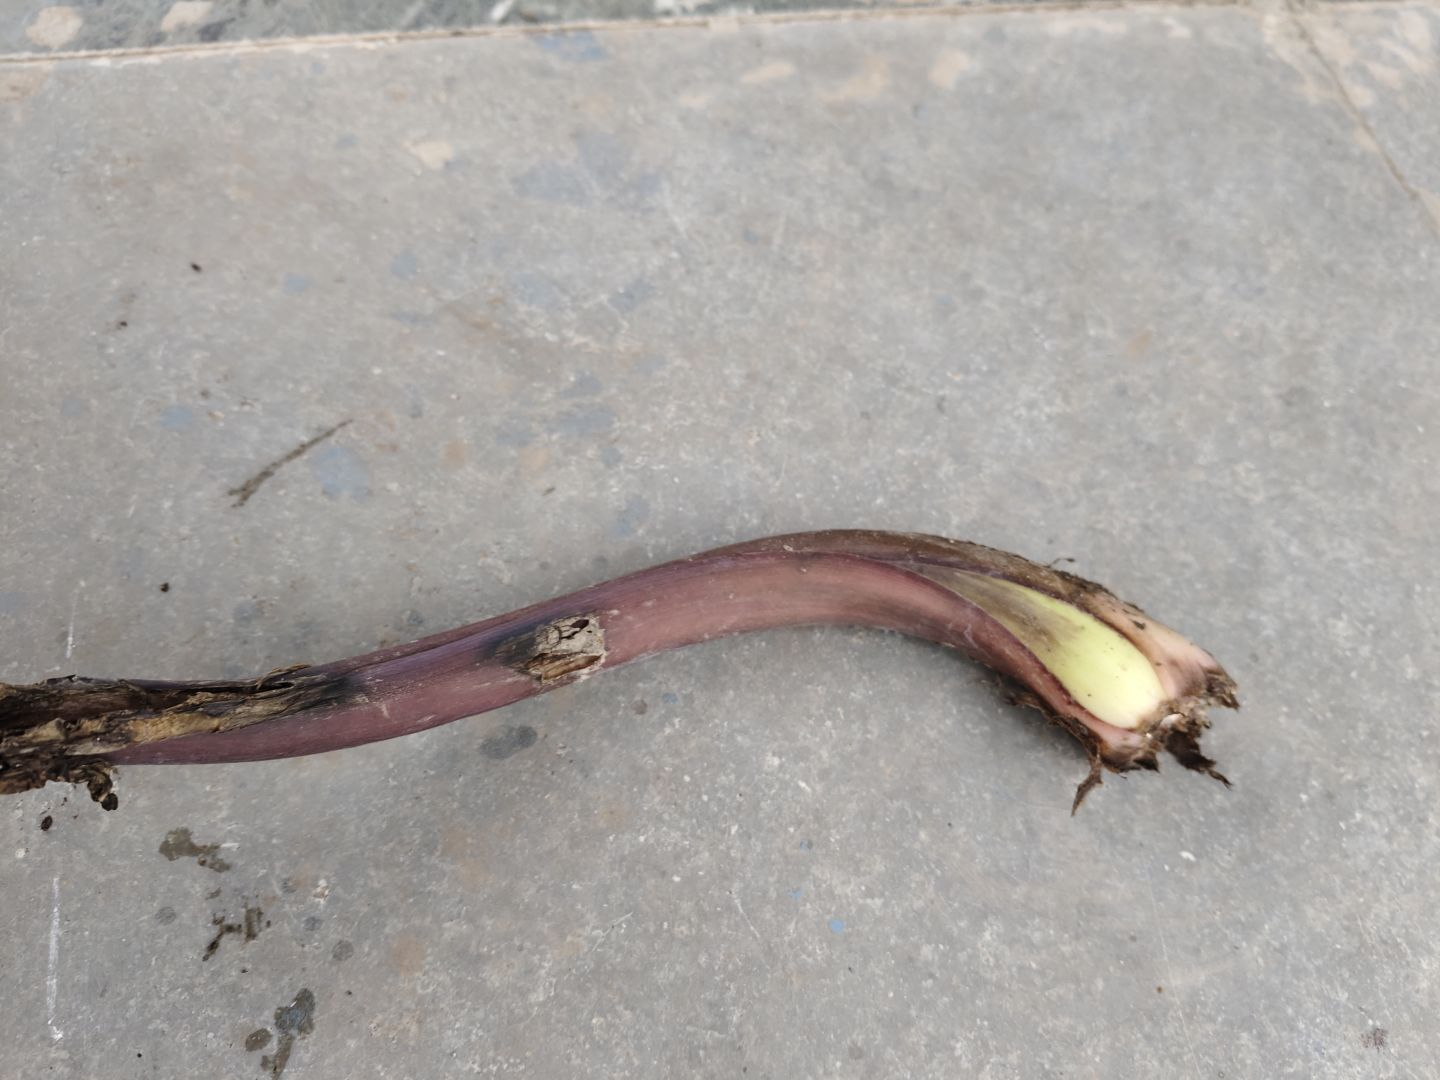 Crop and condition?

taro, root rot
